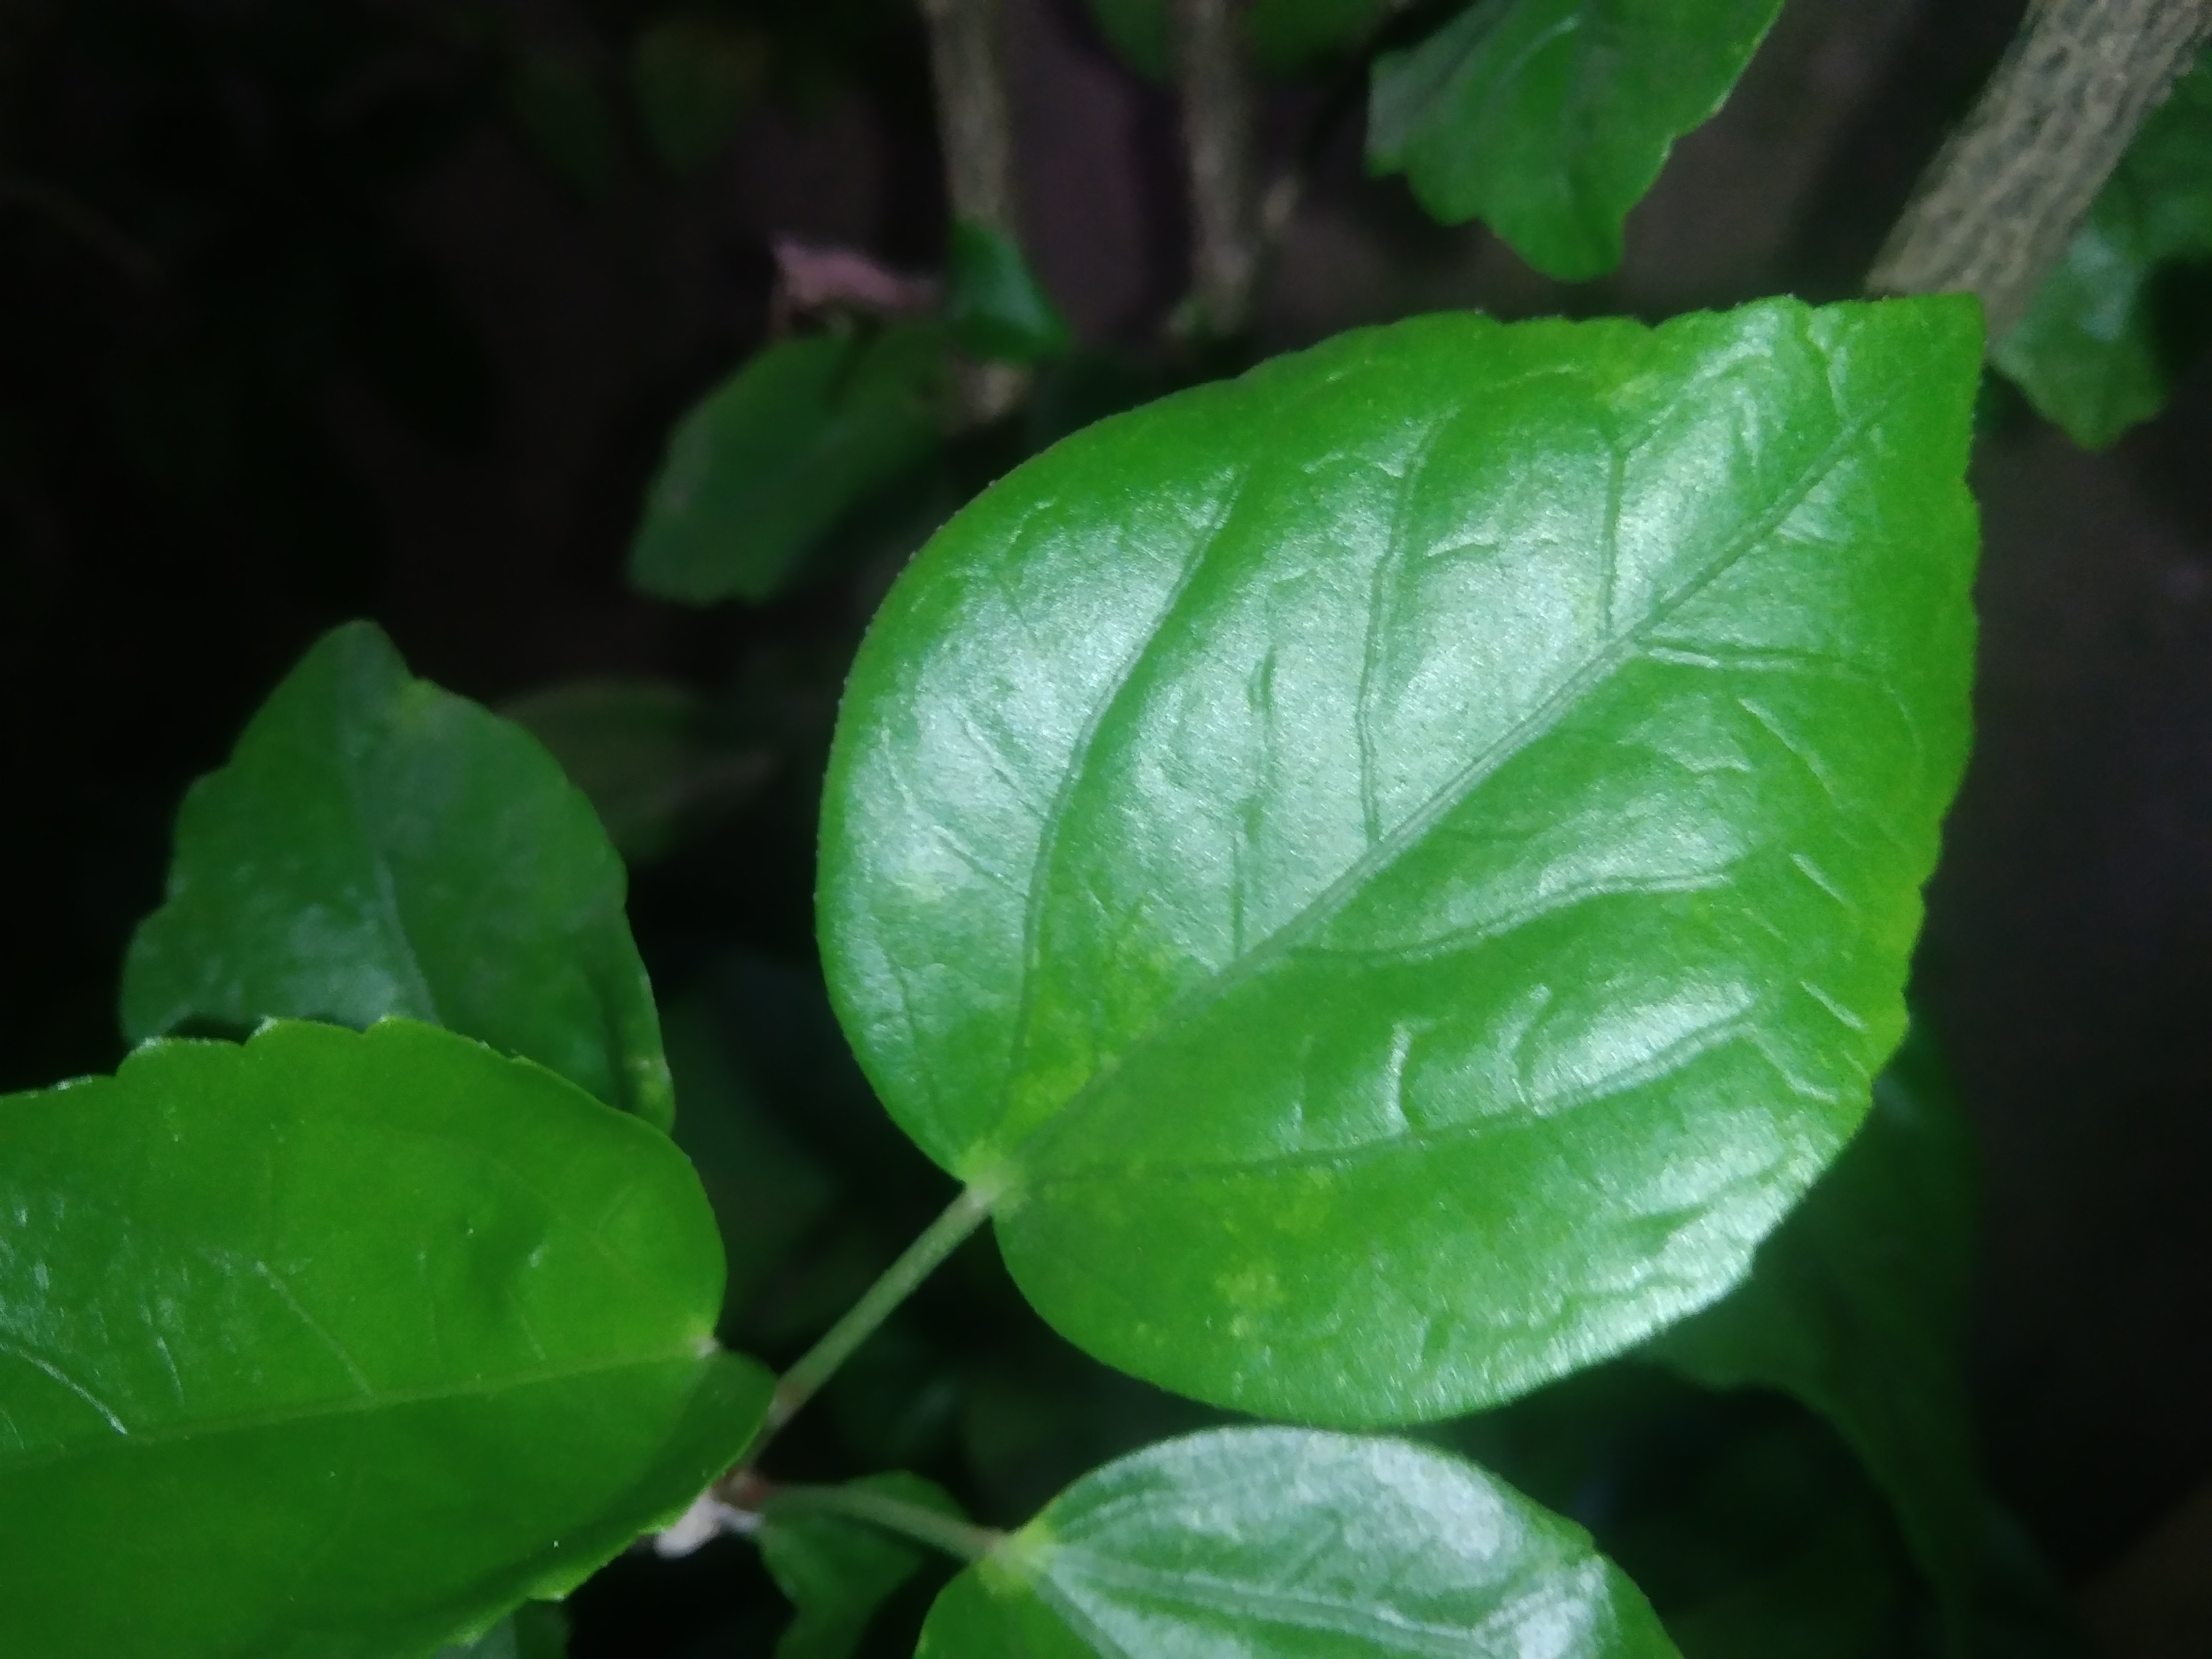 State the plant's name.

hibiscus
